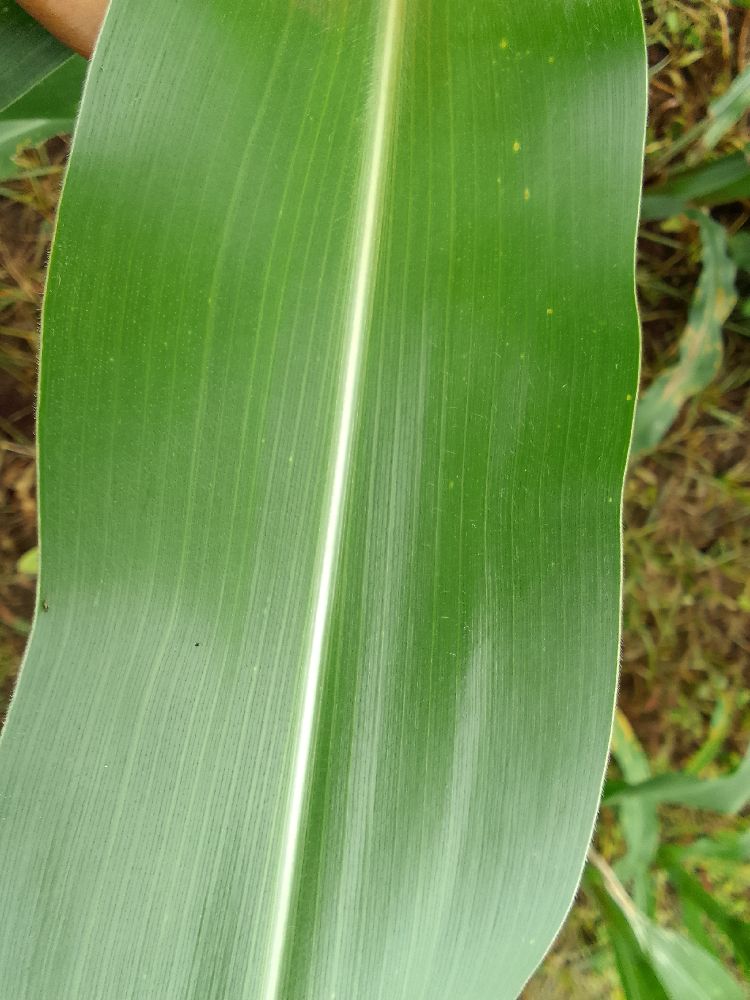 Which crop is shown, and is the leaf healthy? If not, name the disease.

maize, healthy
